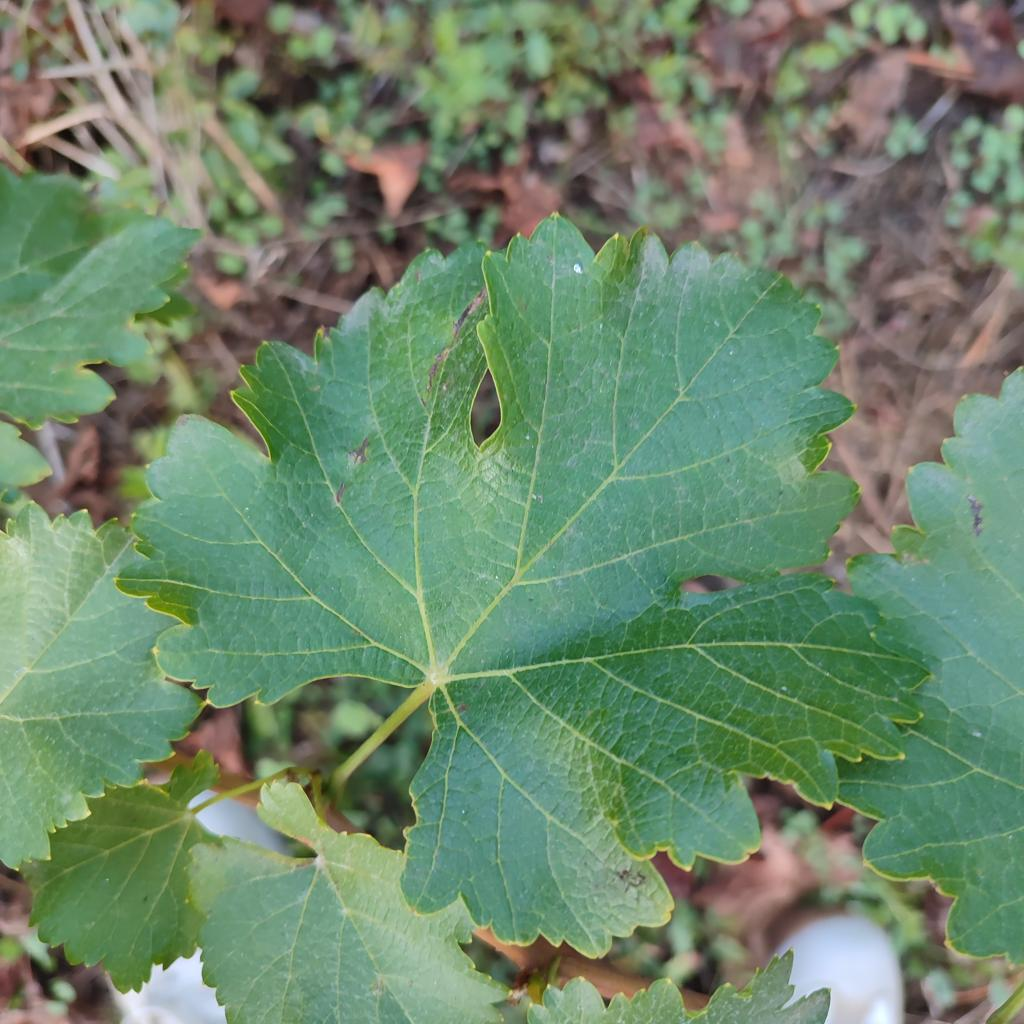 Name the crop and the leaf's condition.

grapevine, powdery mildew
